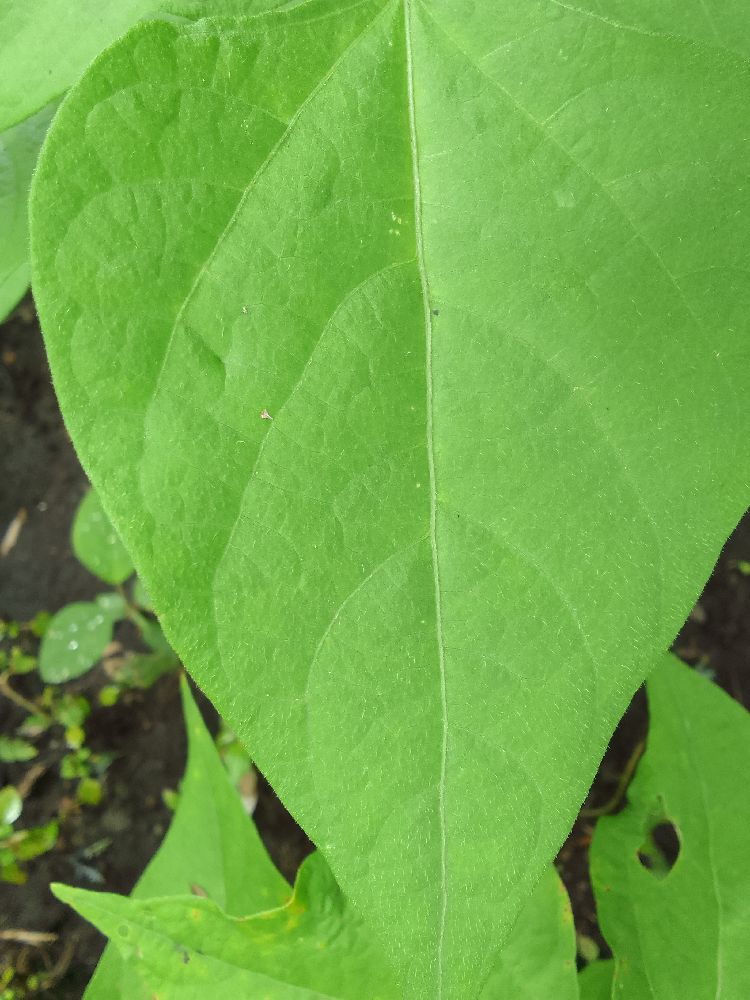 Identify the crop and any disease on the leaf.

common bean, healthy
